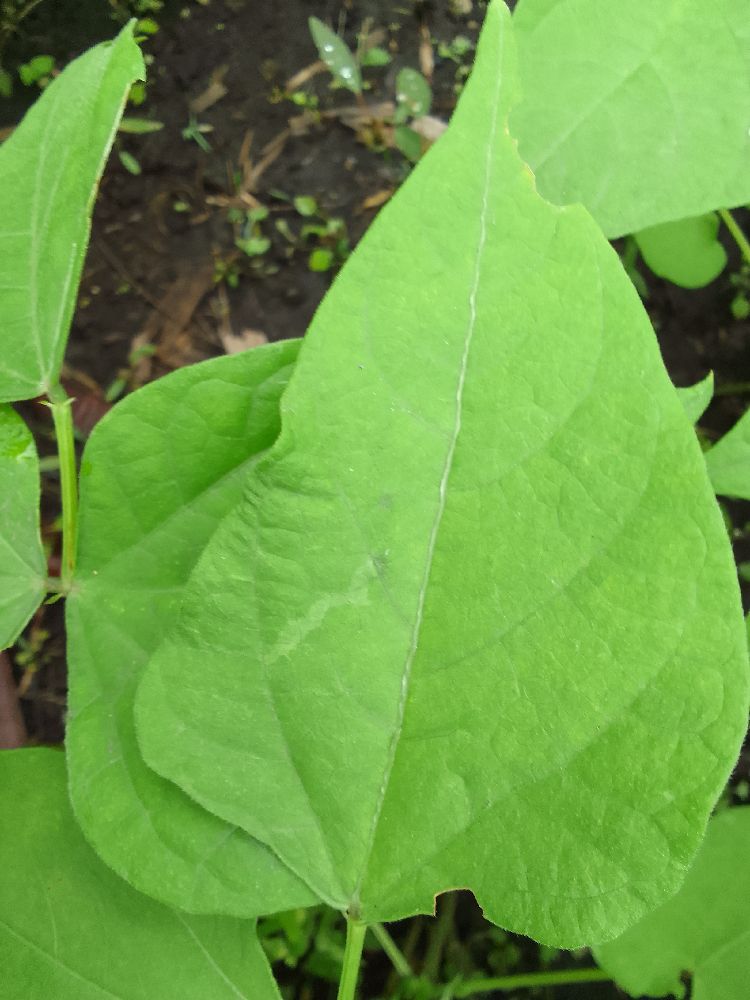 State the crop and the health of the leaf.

common bean, healthy
